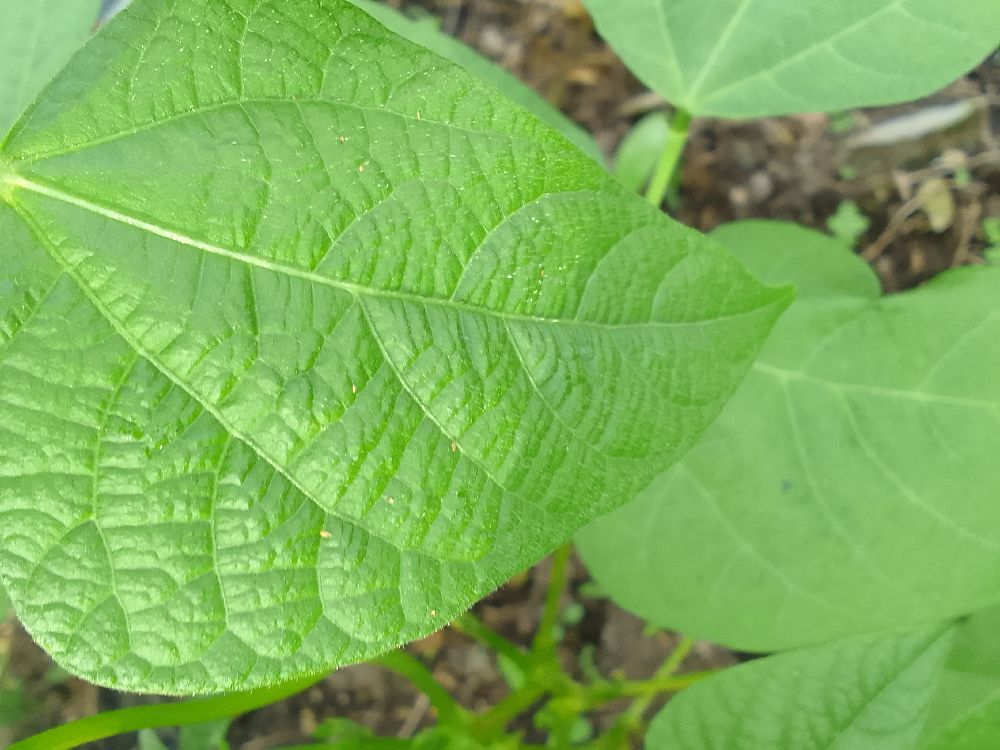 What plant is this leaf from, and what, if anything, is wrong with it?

common bean, healthy
